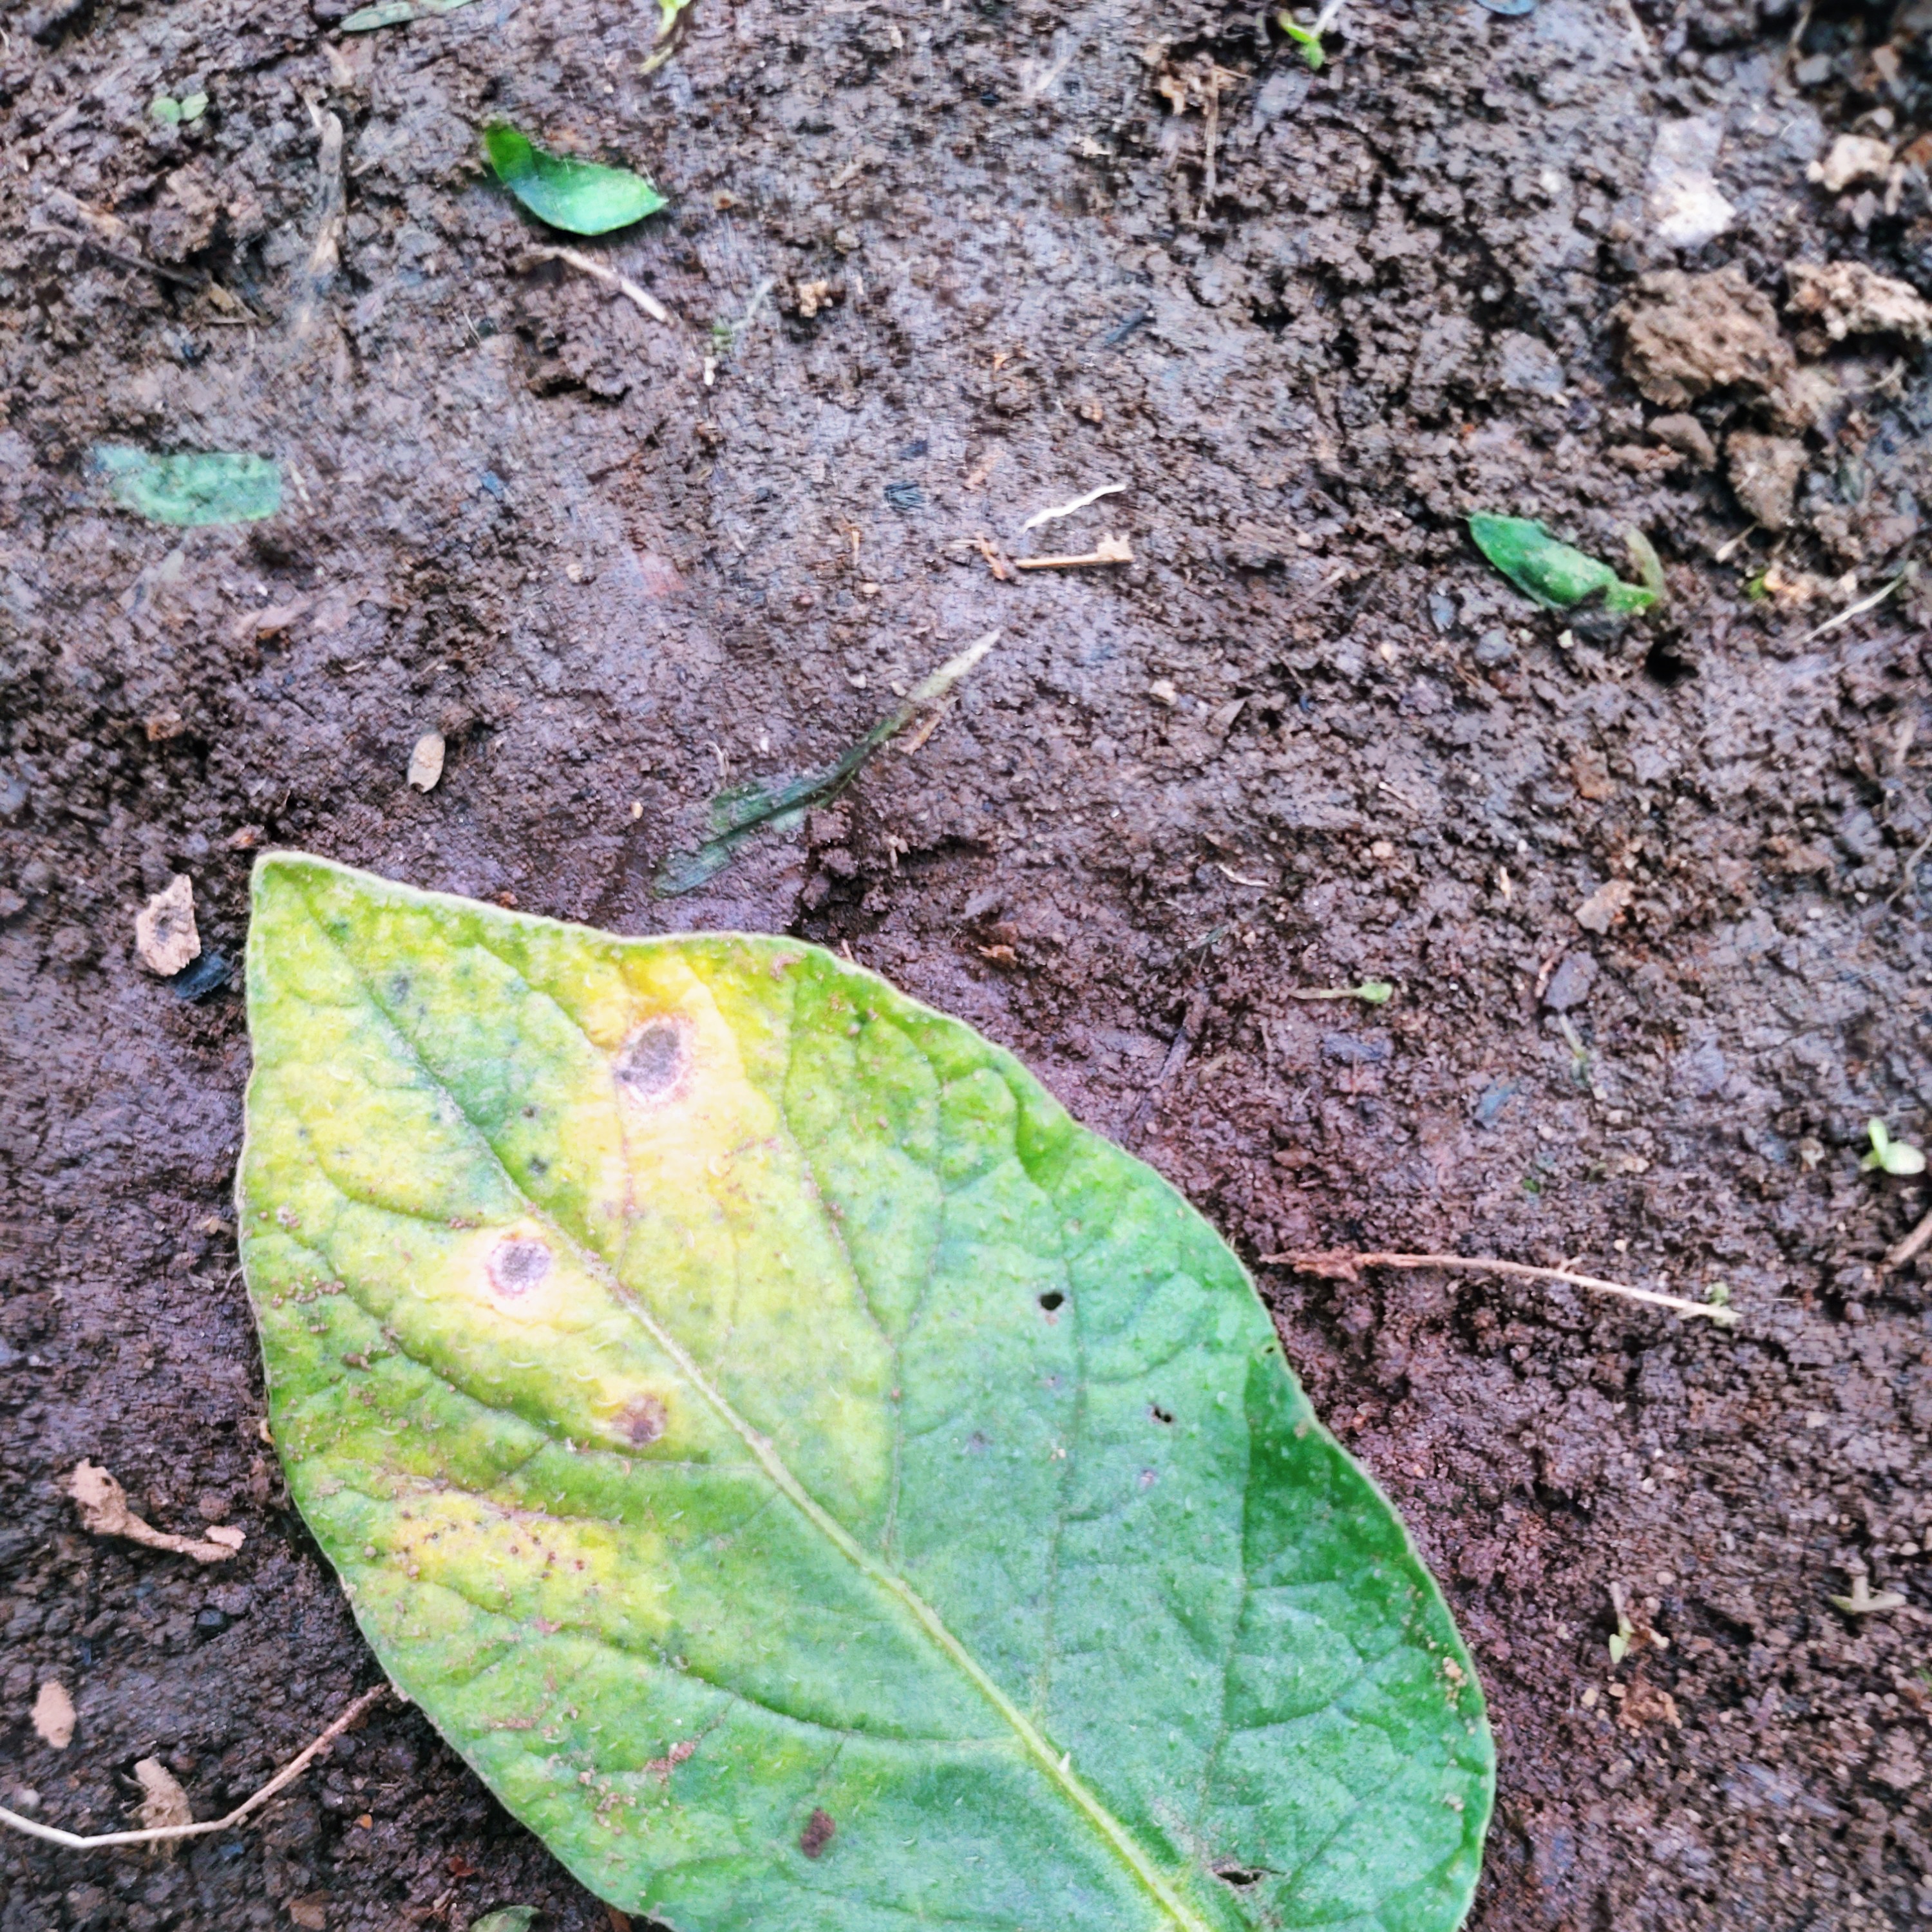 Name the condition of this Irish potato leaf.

late blight
